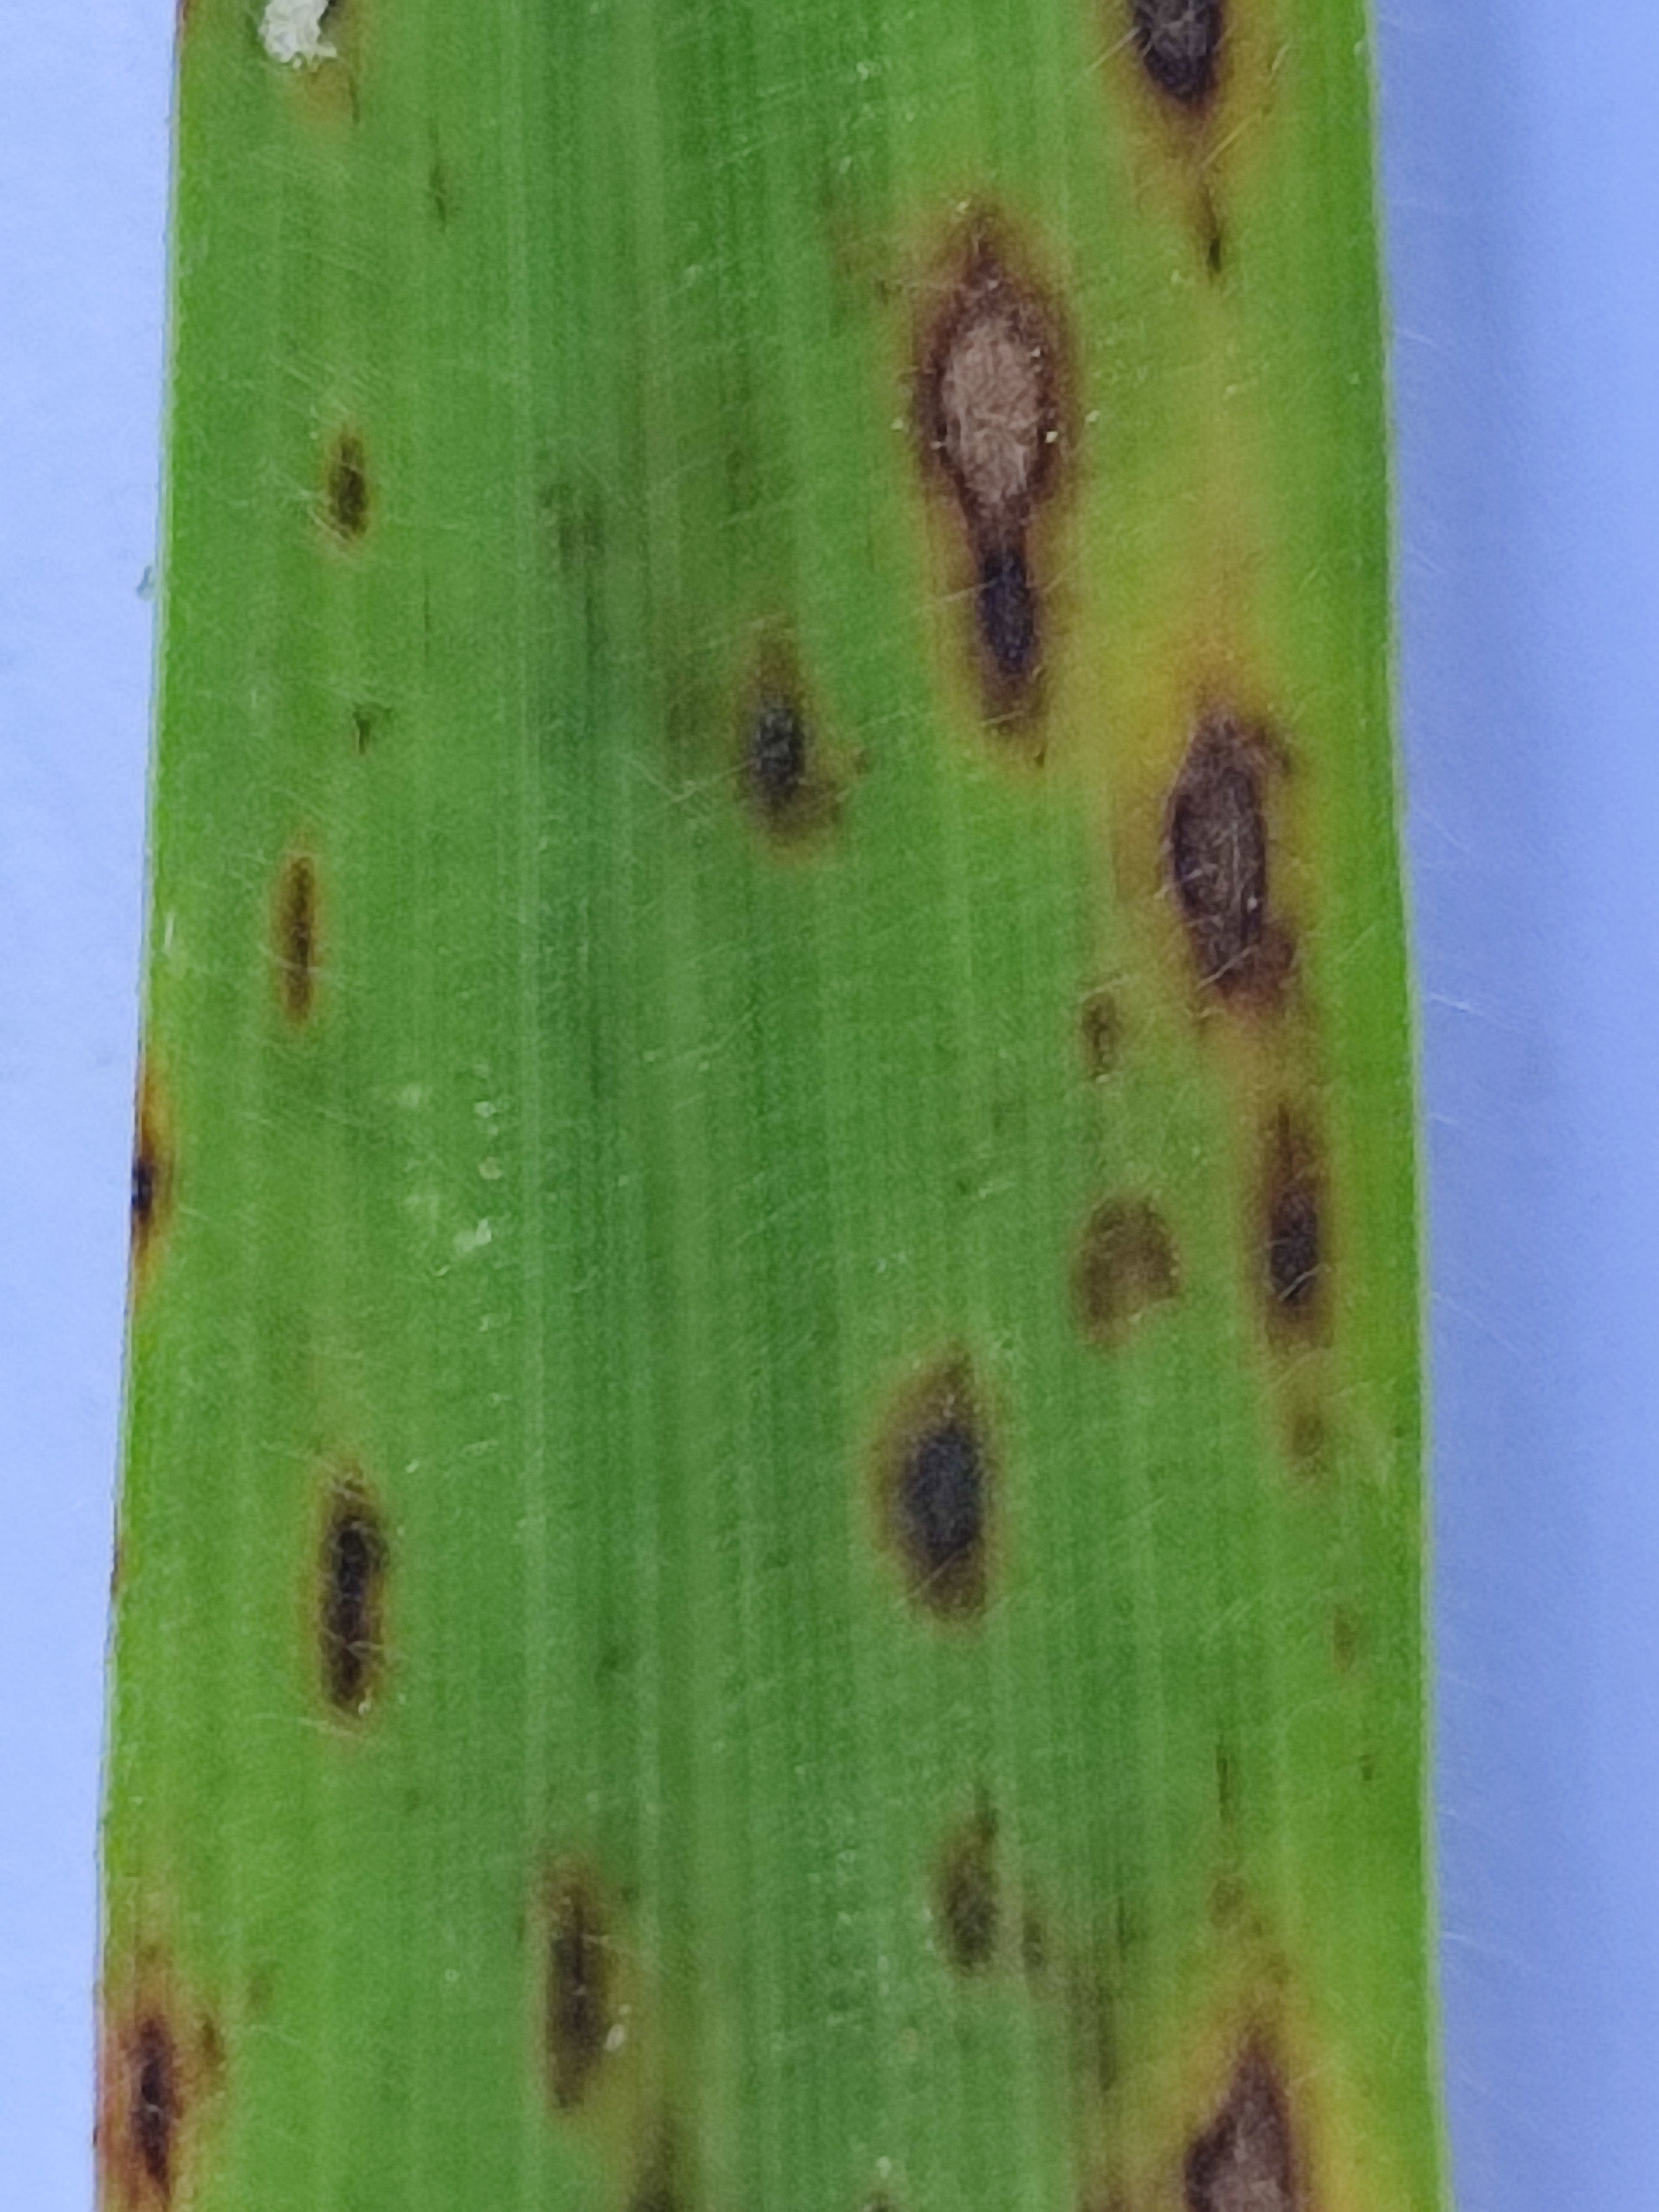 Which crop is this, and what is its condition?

pearl millet, pyricularia sp.
